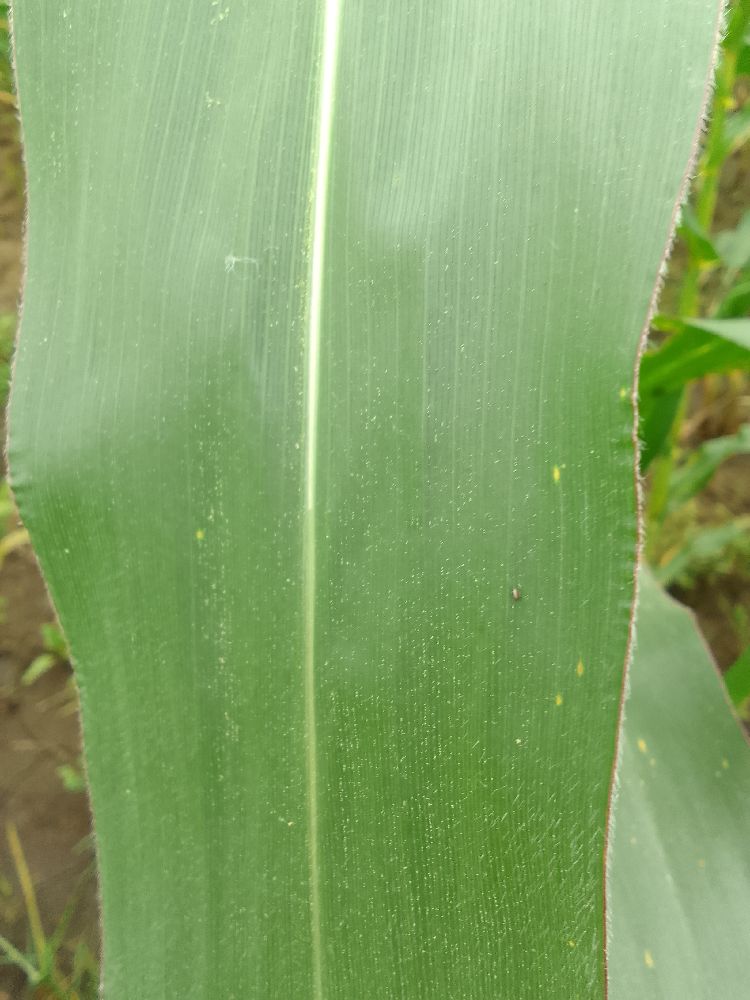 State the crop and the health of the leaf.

maize, healthy
